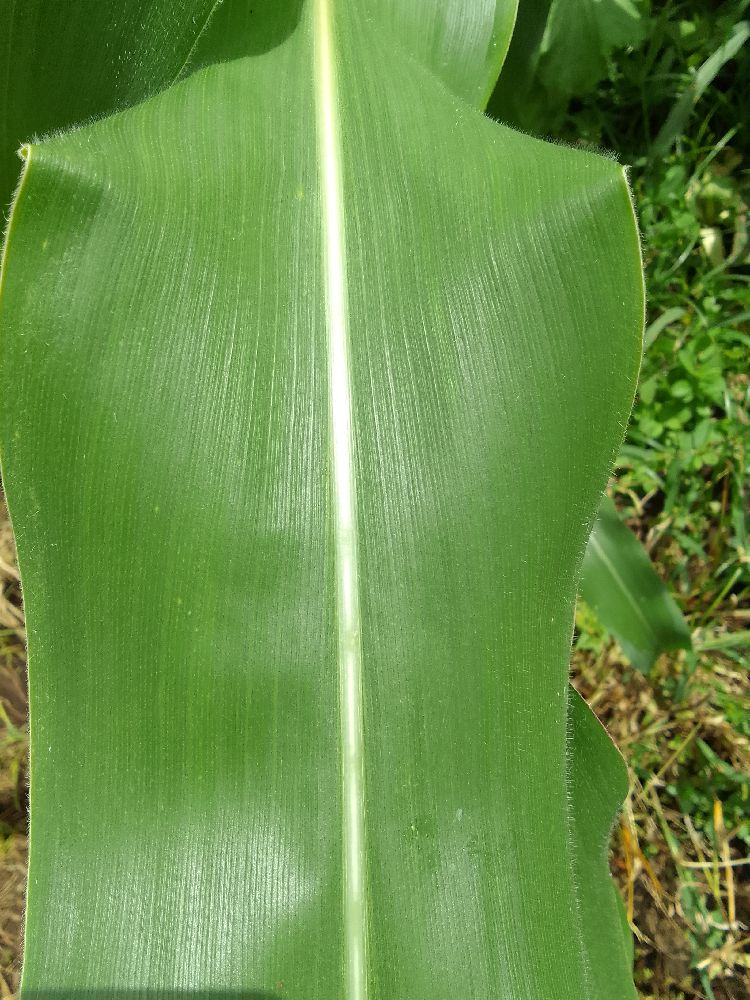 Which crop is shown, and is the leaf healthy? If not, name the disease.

maize, healthy
